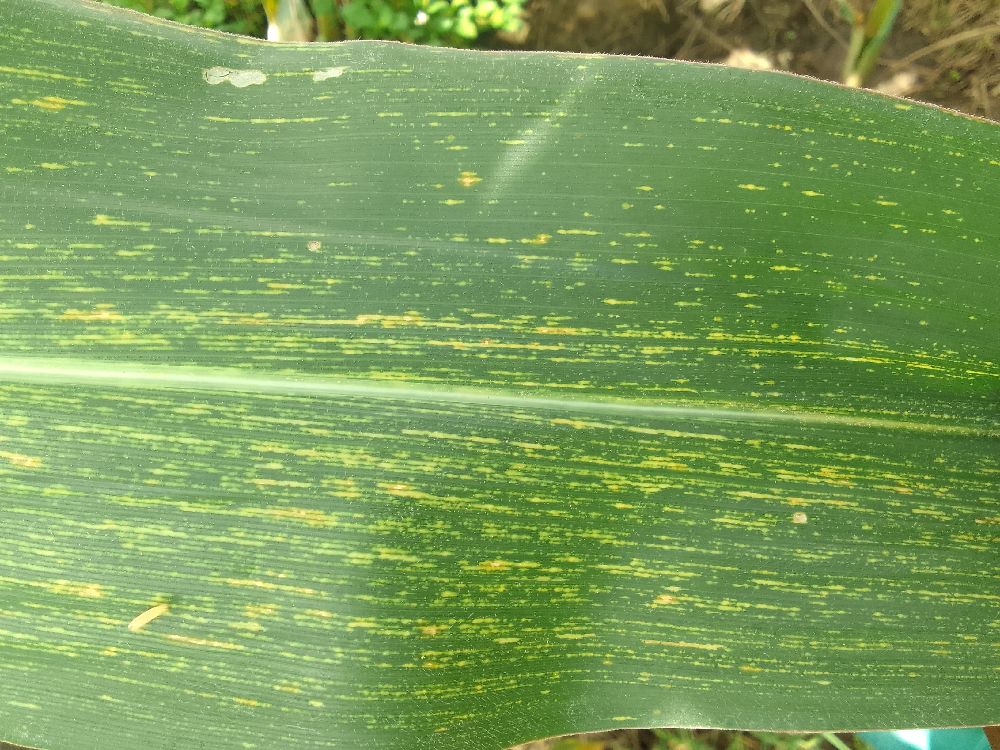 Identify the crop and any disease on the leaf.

maize, maize streak virus
